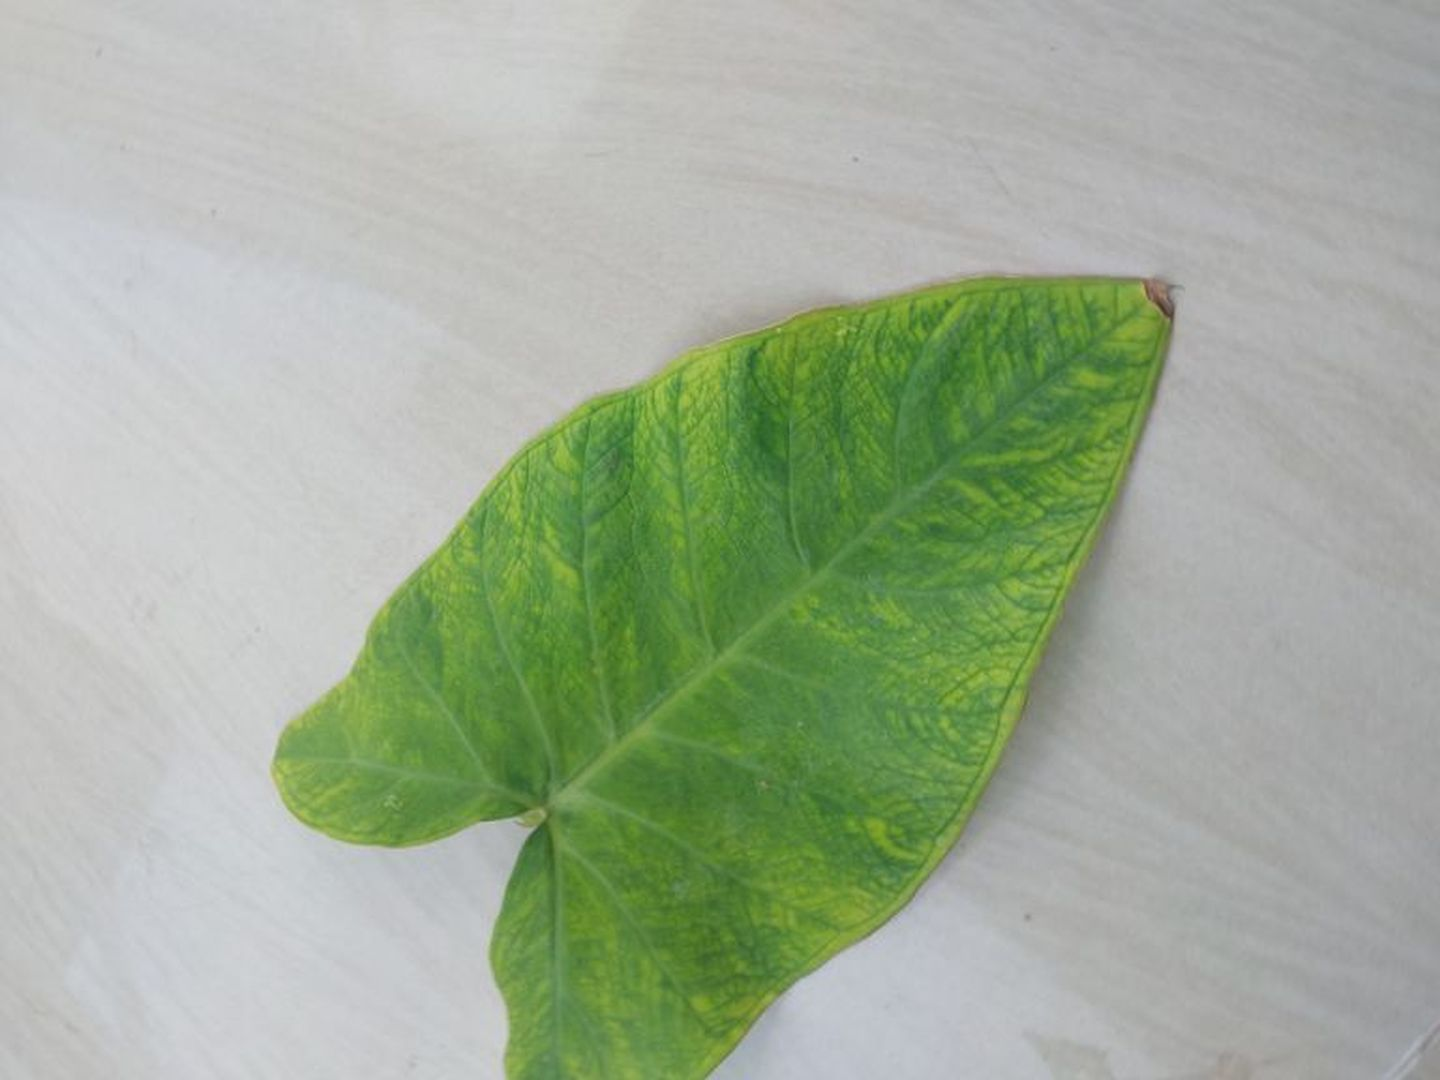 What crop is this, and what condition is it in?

taro, mosaic
